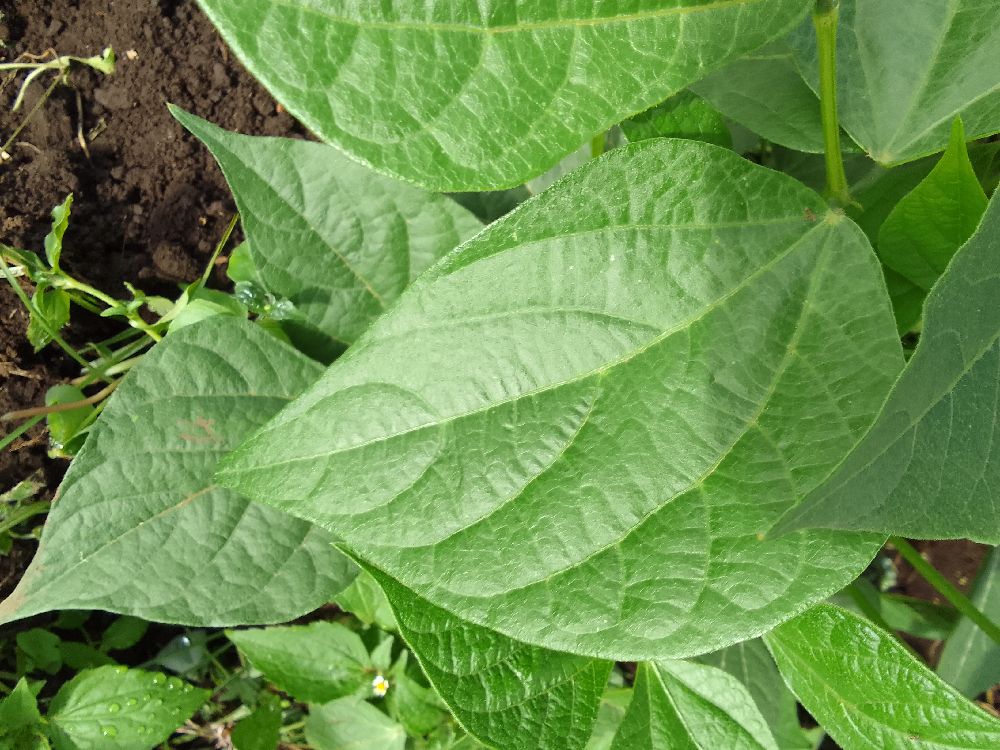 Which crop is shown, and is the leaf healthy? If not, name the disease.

common bean, healthy
